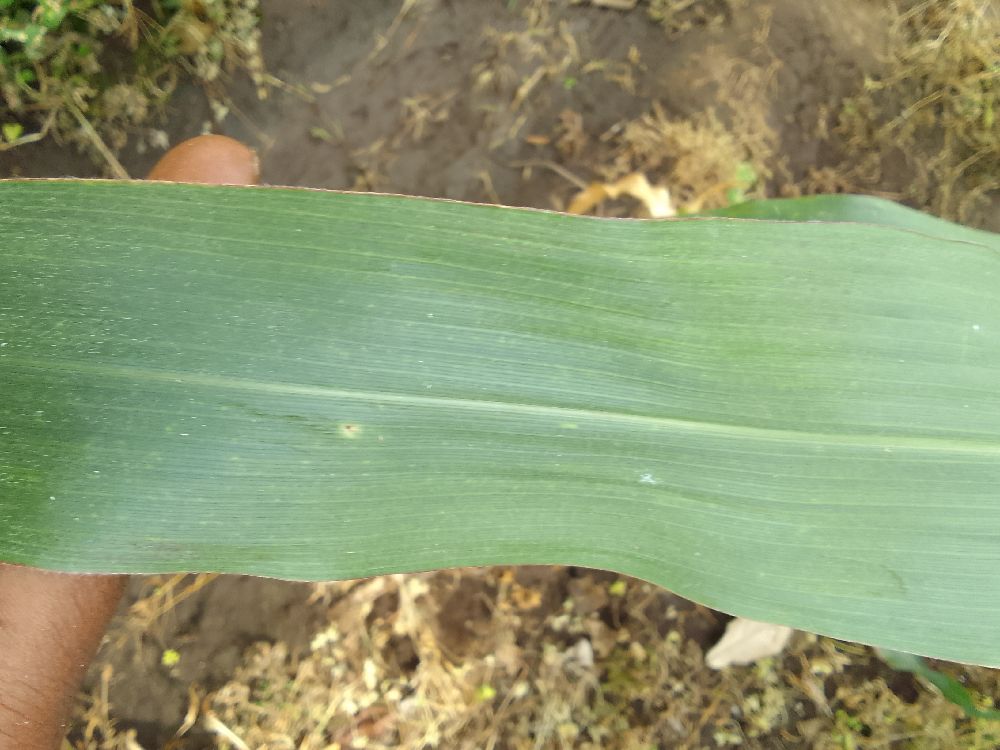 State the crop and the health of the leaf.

maize, healthy
